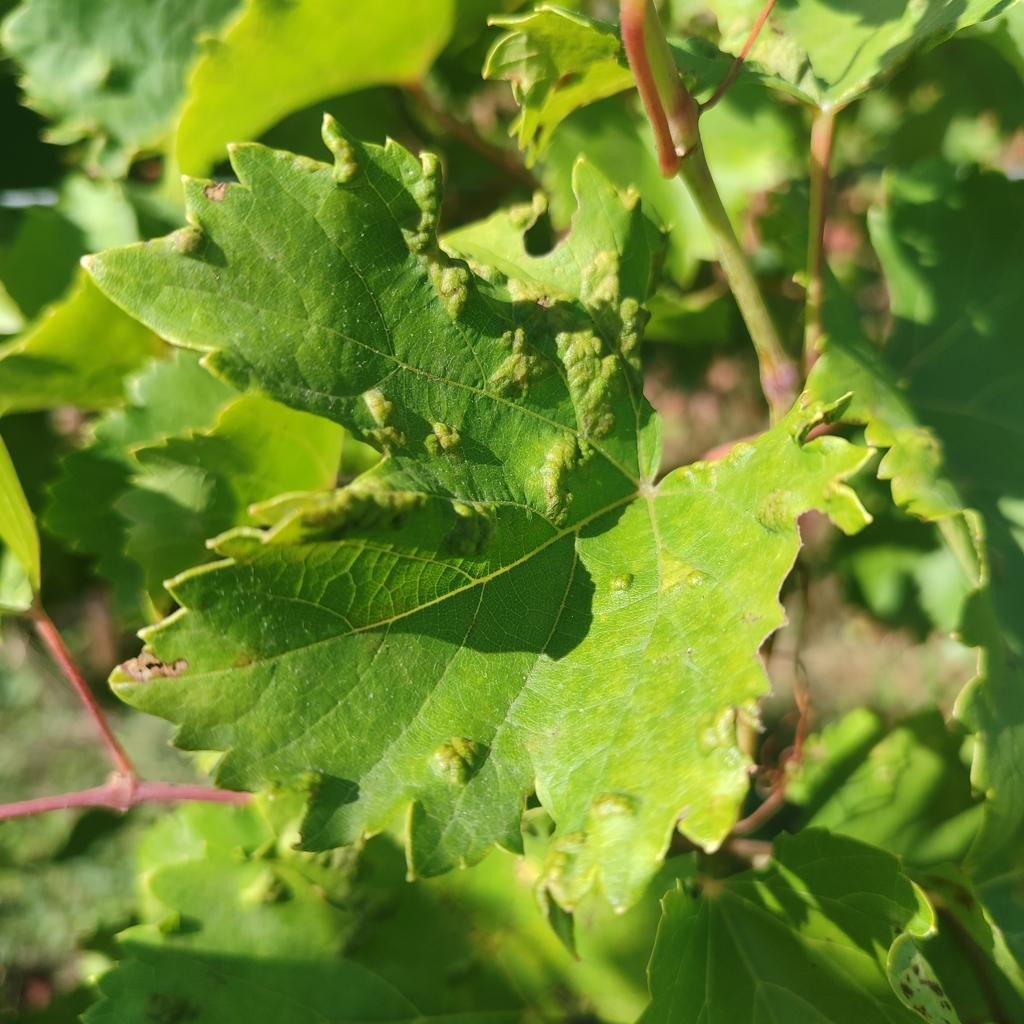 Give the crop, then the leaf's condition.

grapevine, erineum mite
